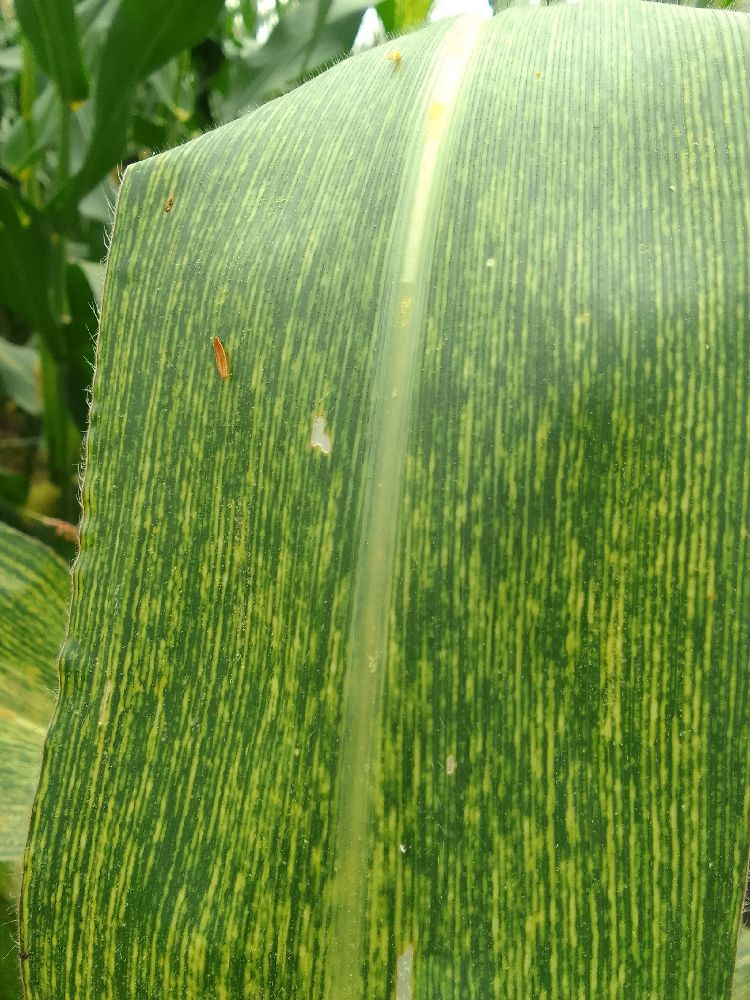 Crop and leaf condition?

maize, maize streak virus
